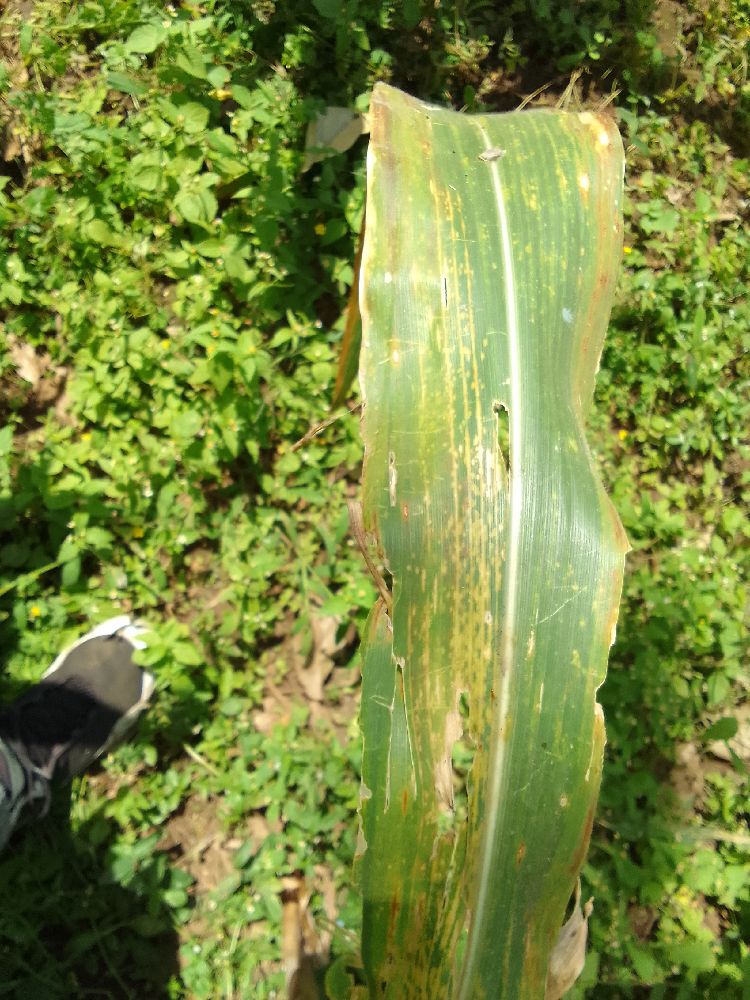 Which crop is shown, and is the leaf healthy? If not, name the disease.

maize, maize lethal necrosis
